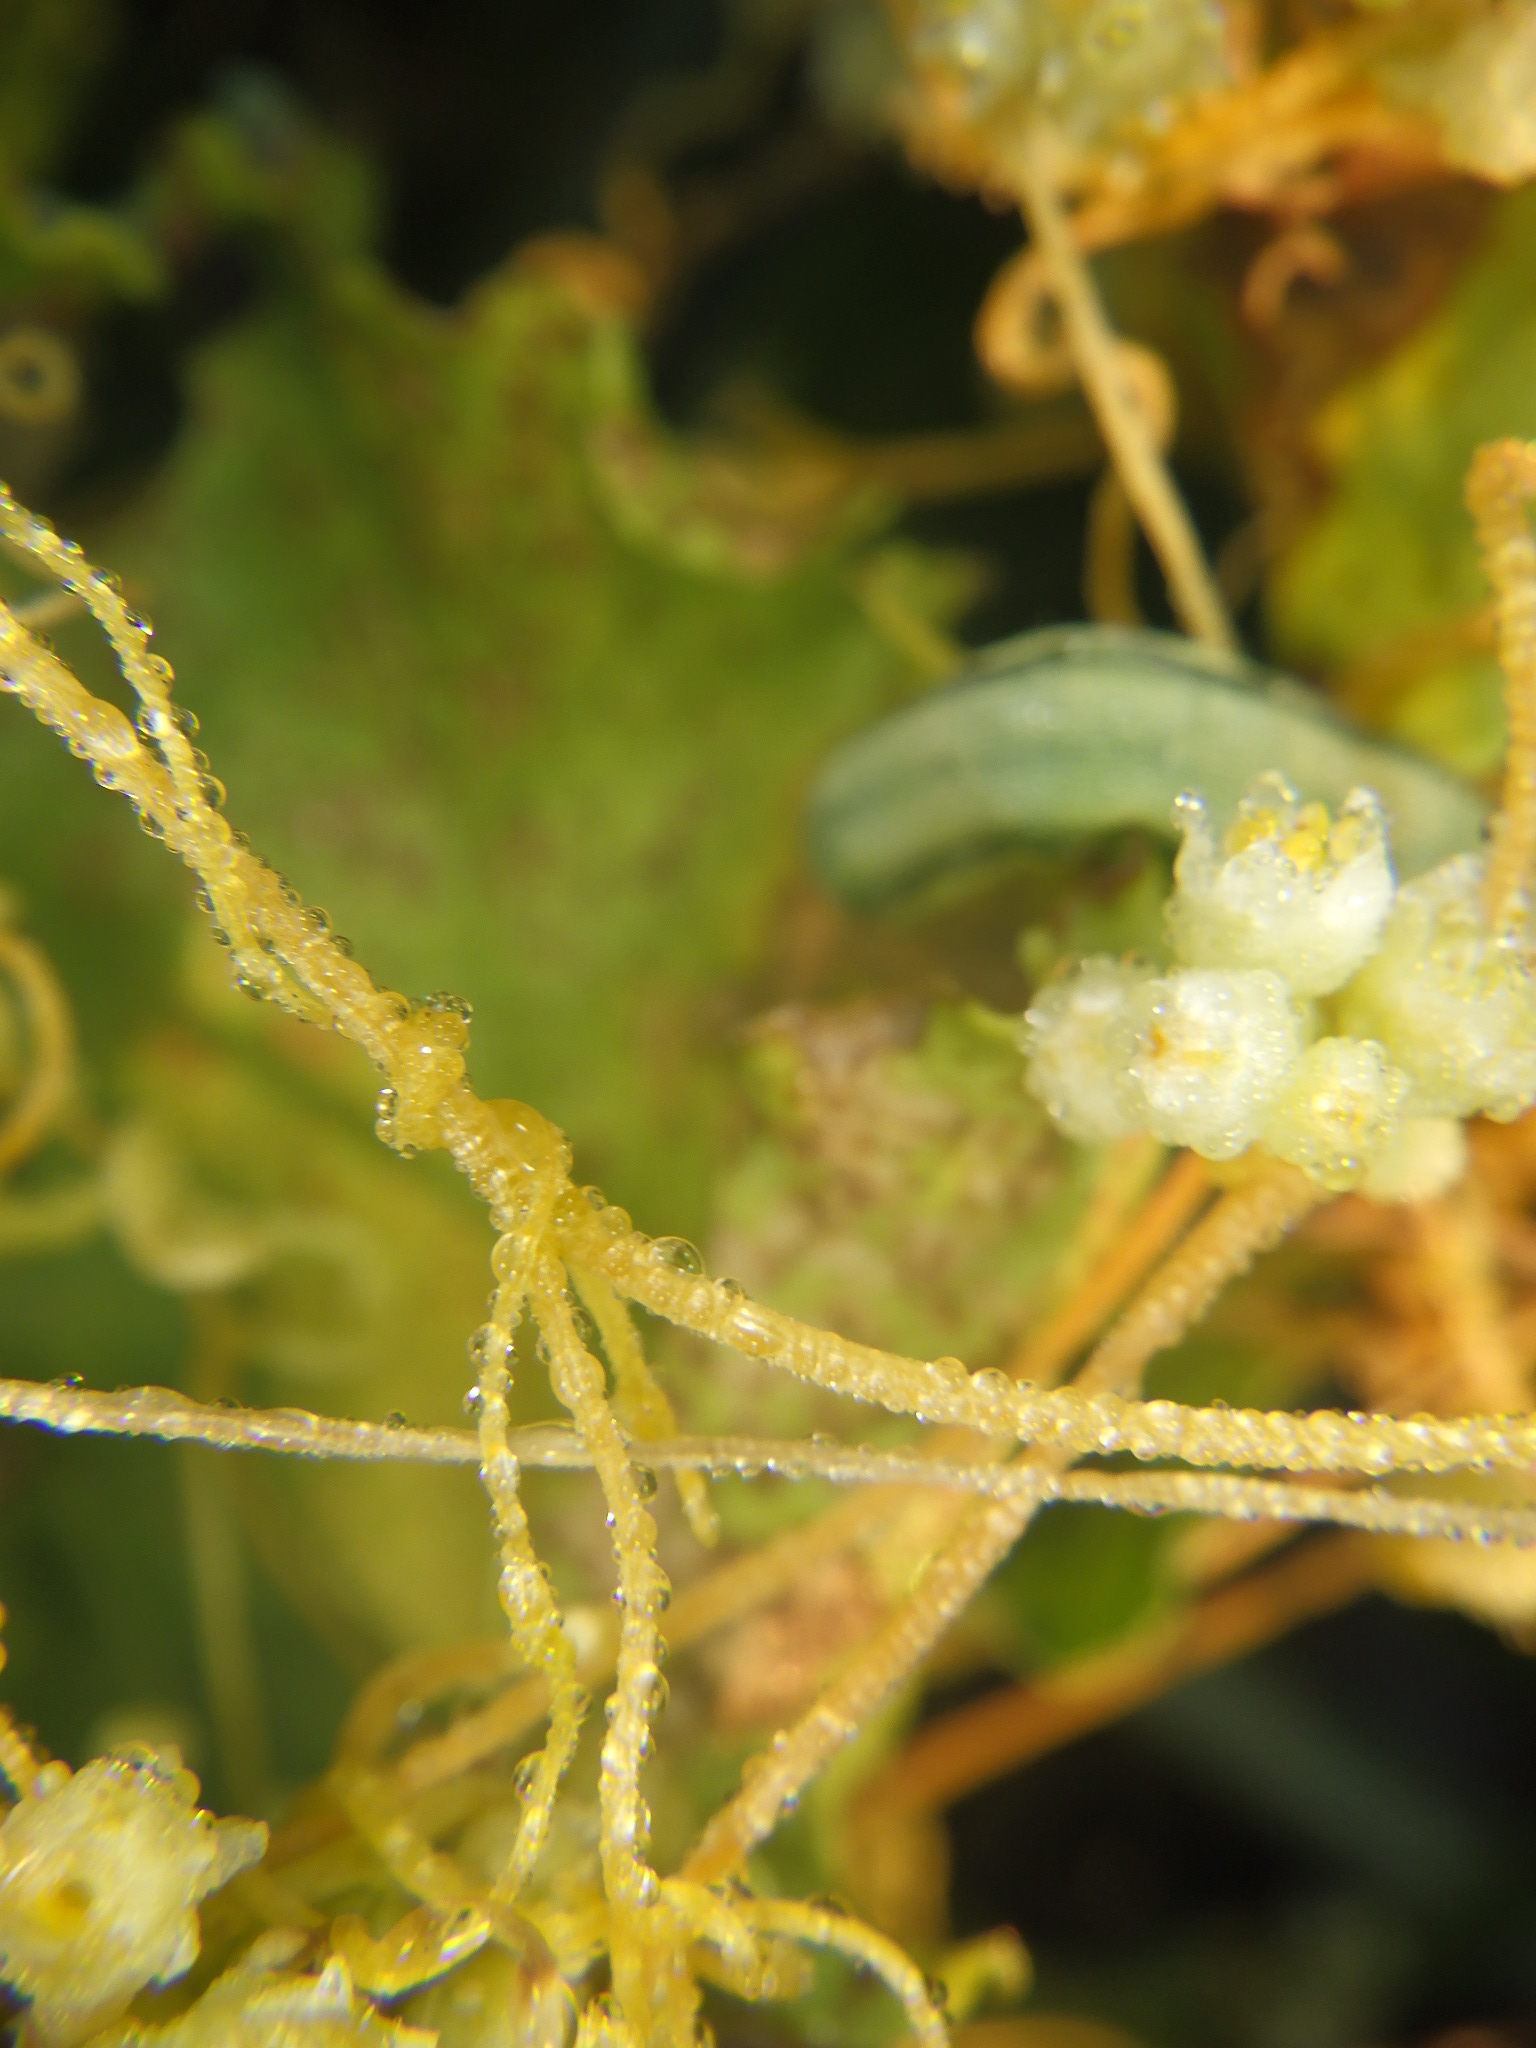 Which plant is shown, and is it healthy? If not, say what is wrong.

beet, armyworm, cercospora leaf spot, dodders
